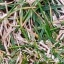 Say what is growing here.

grass
